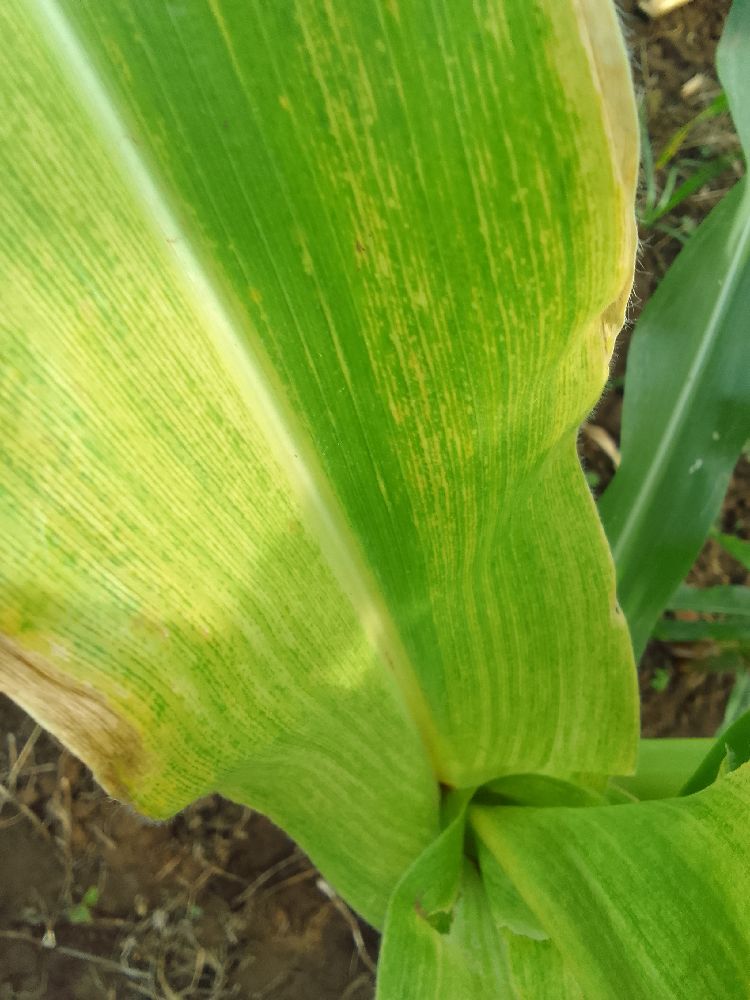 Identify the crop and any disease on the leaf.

maize, maize lethal necrosis
